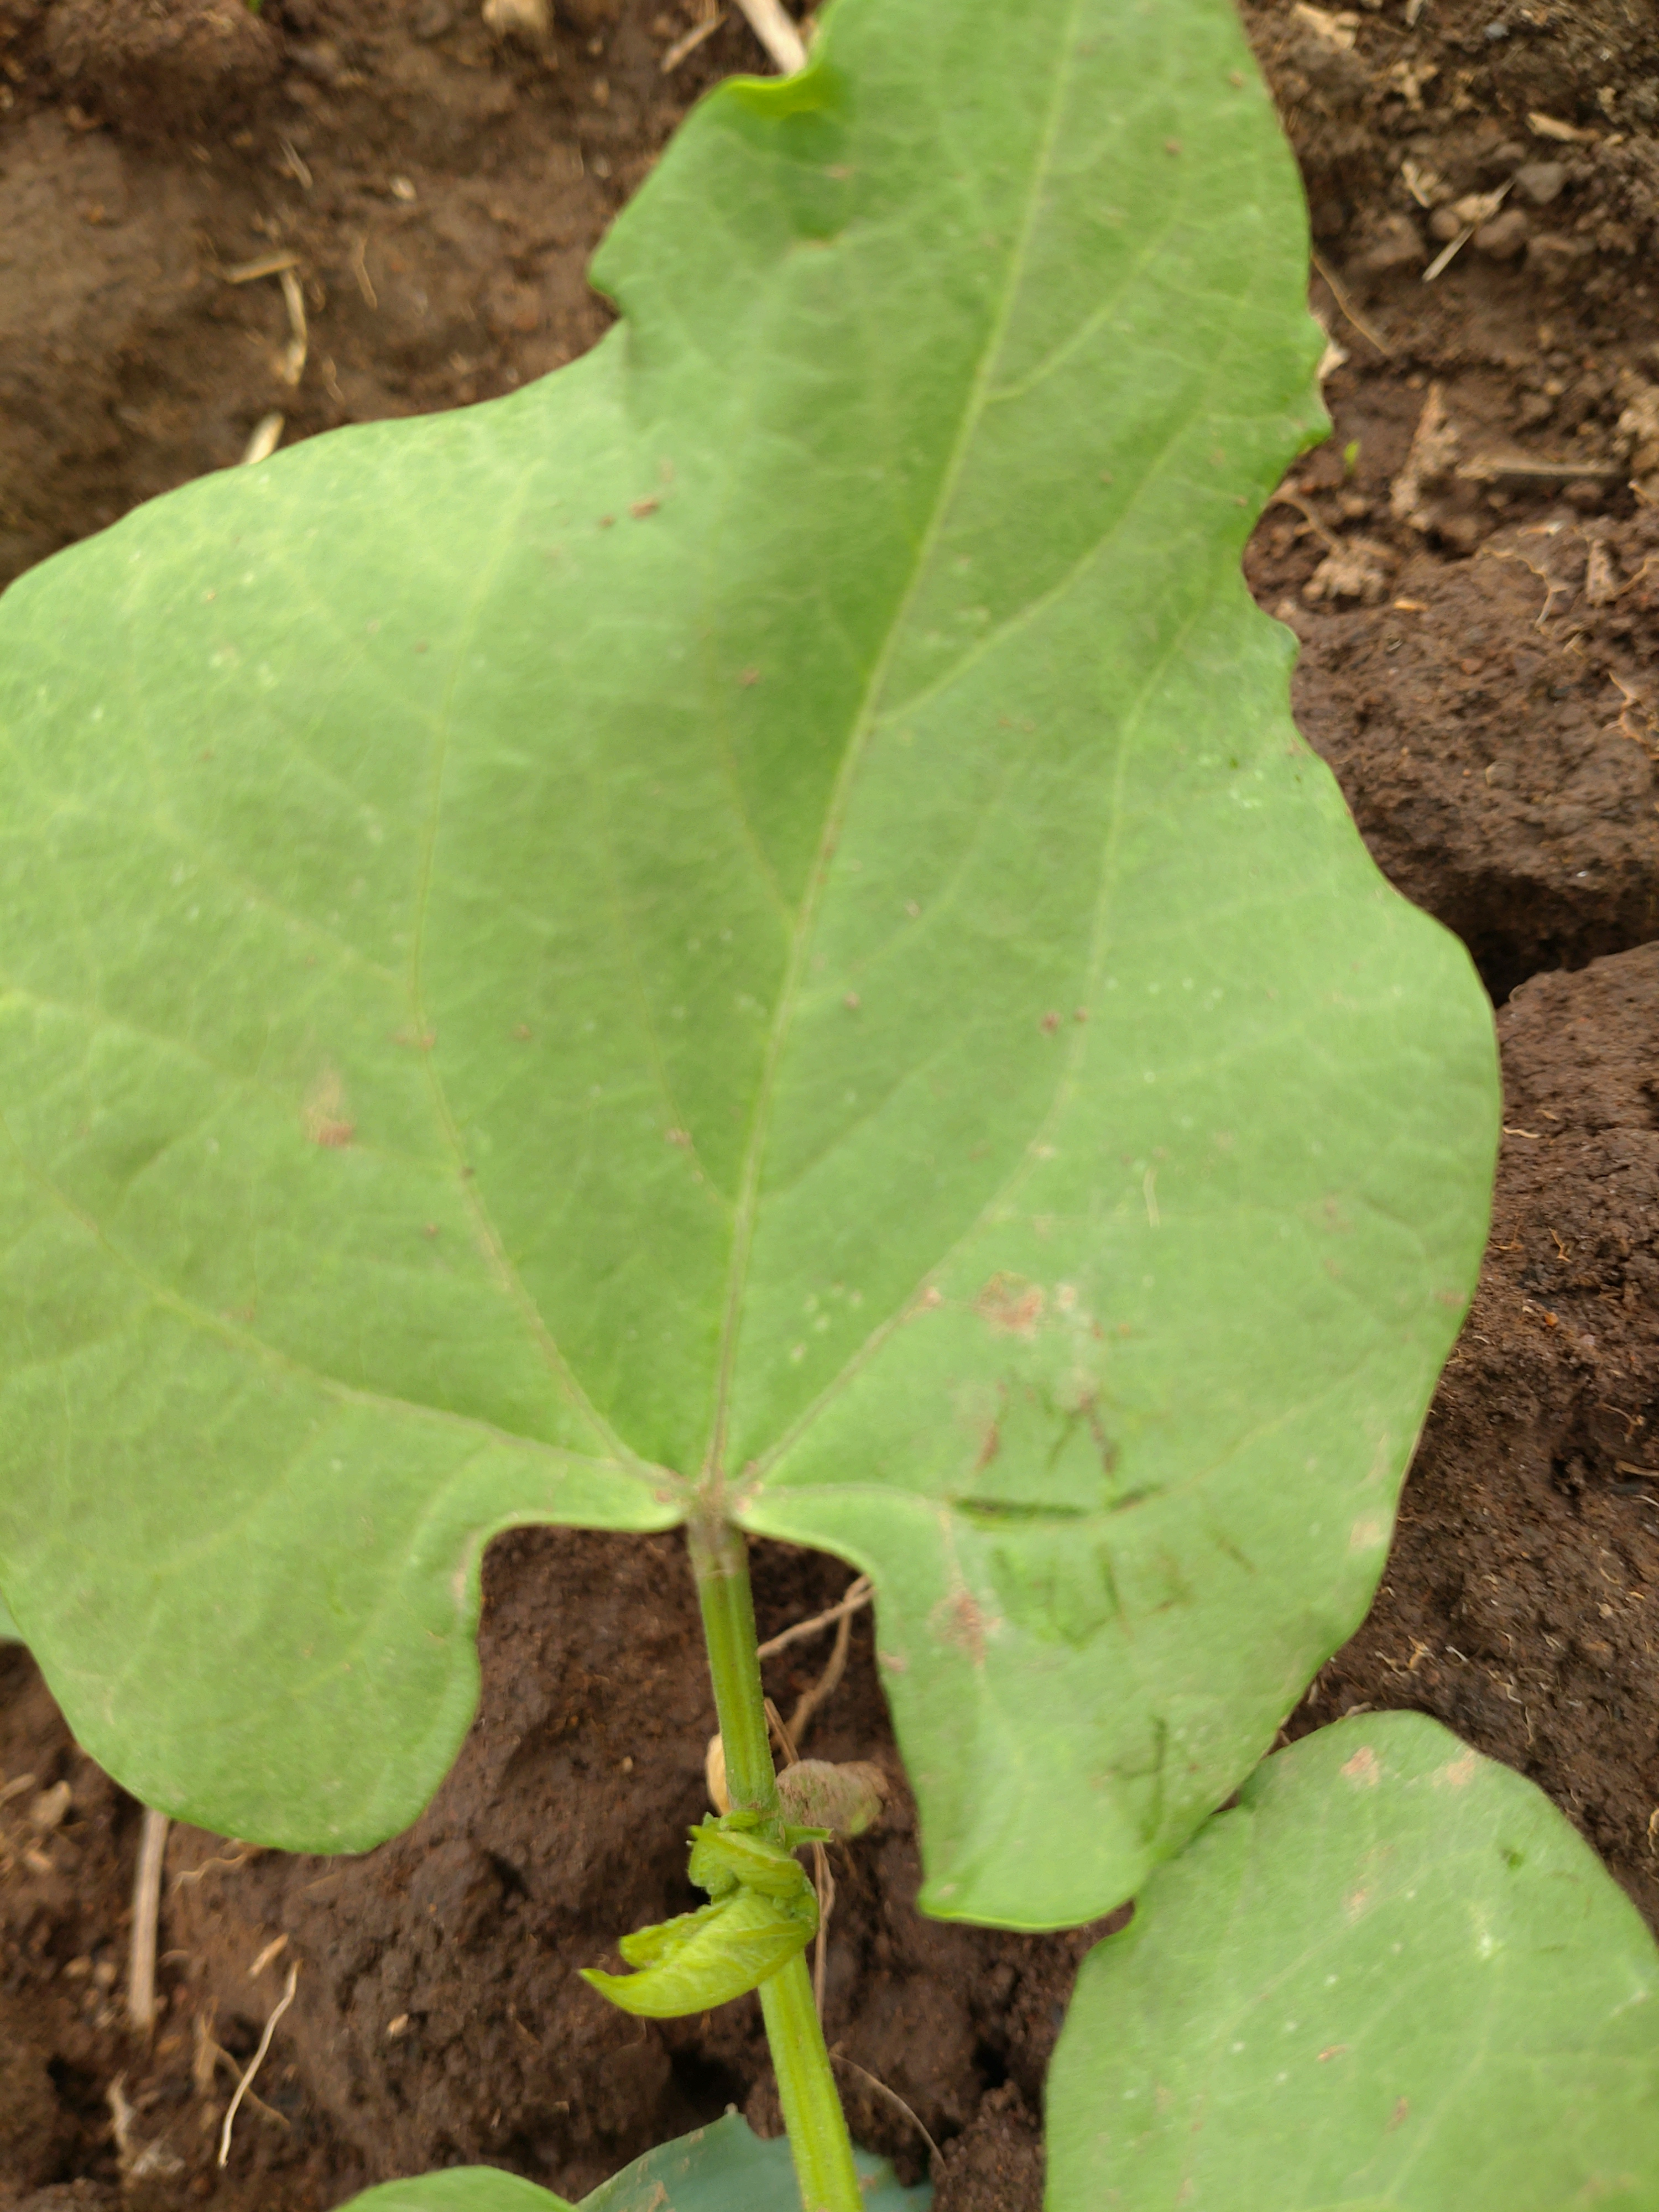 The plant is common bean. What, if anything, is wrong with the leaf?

healthy
